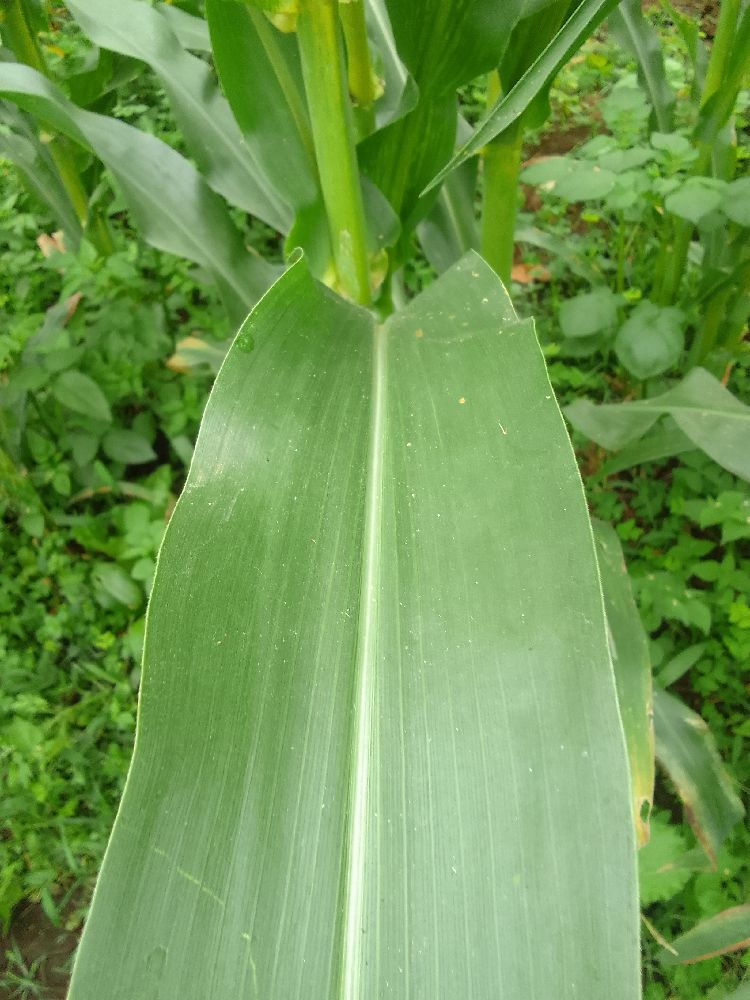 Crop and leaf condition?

maize, healthy
